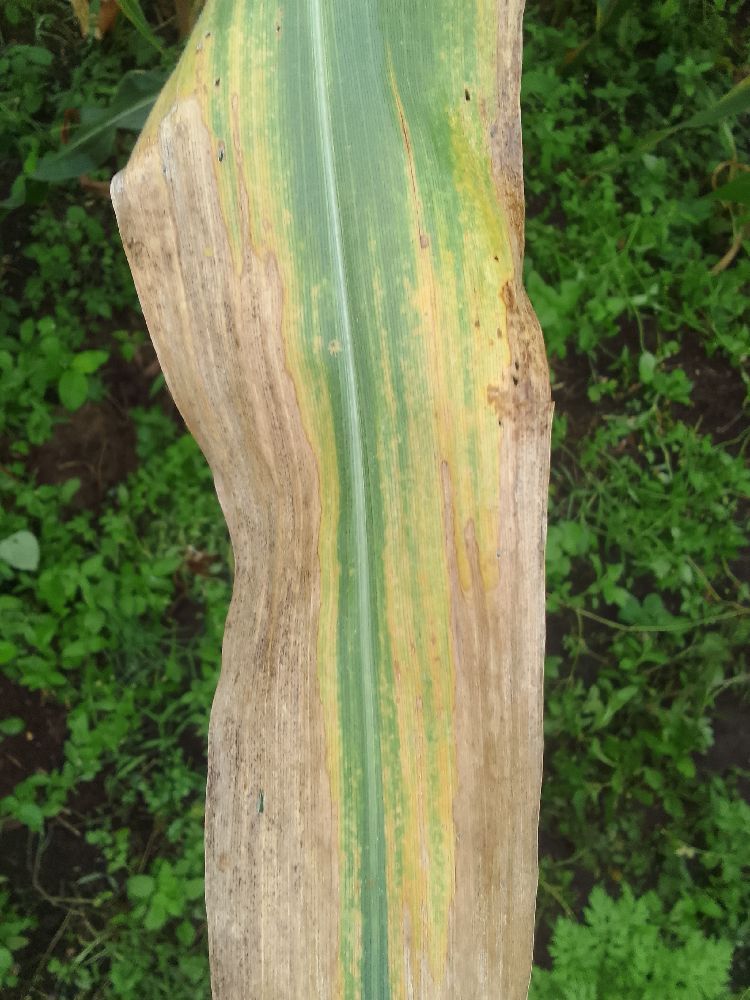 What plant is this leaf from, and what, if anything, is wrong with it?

maize, maize lethal necrosis
